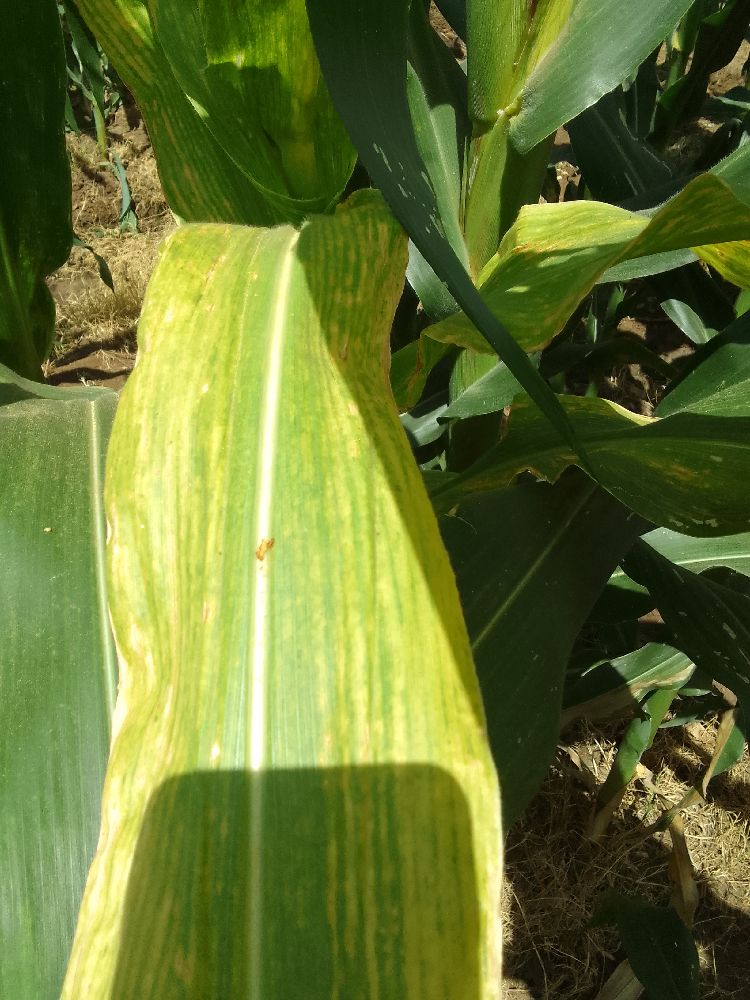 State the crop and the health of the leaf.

maize, maize lethal necrosis
